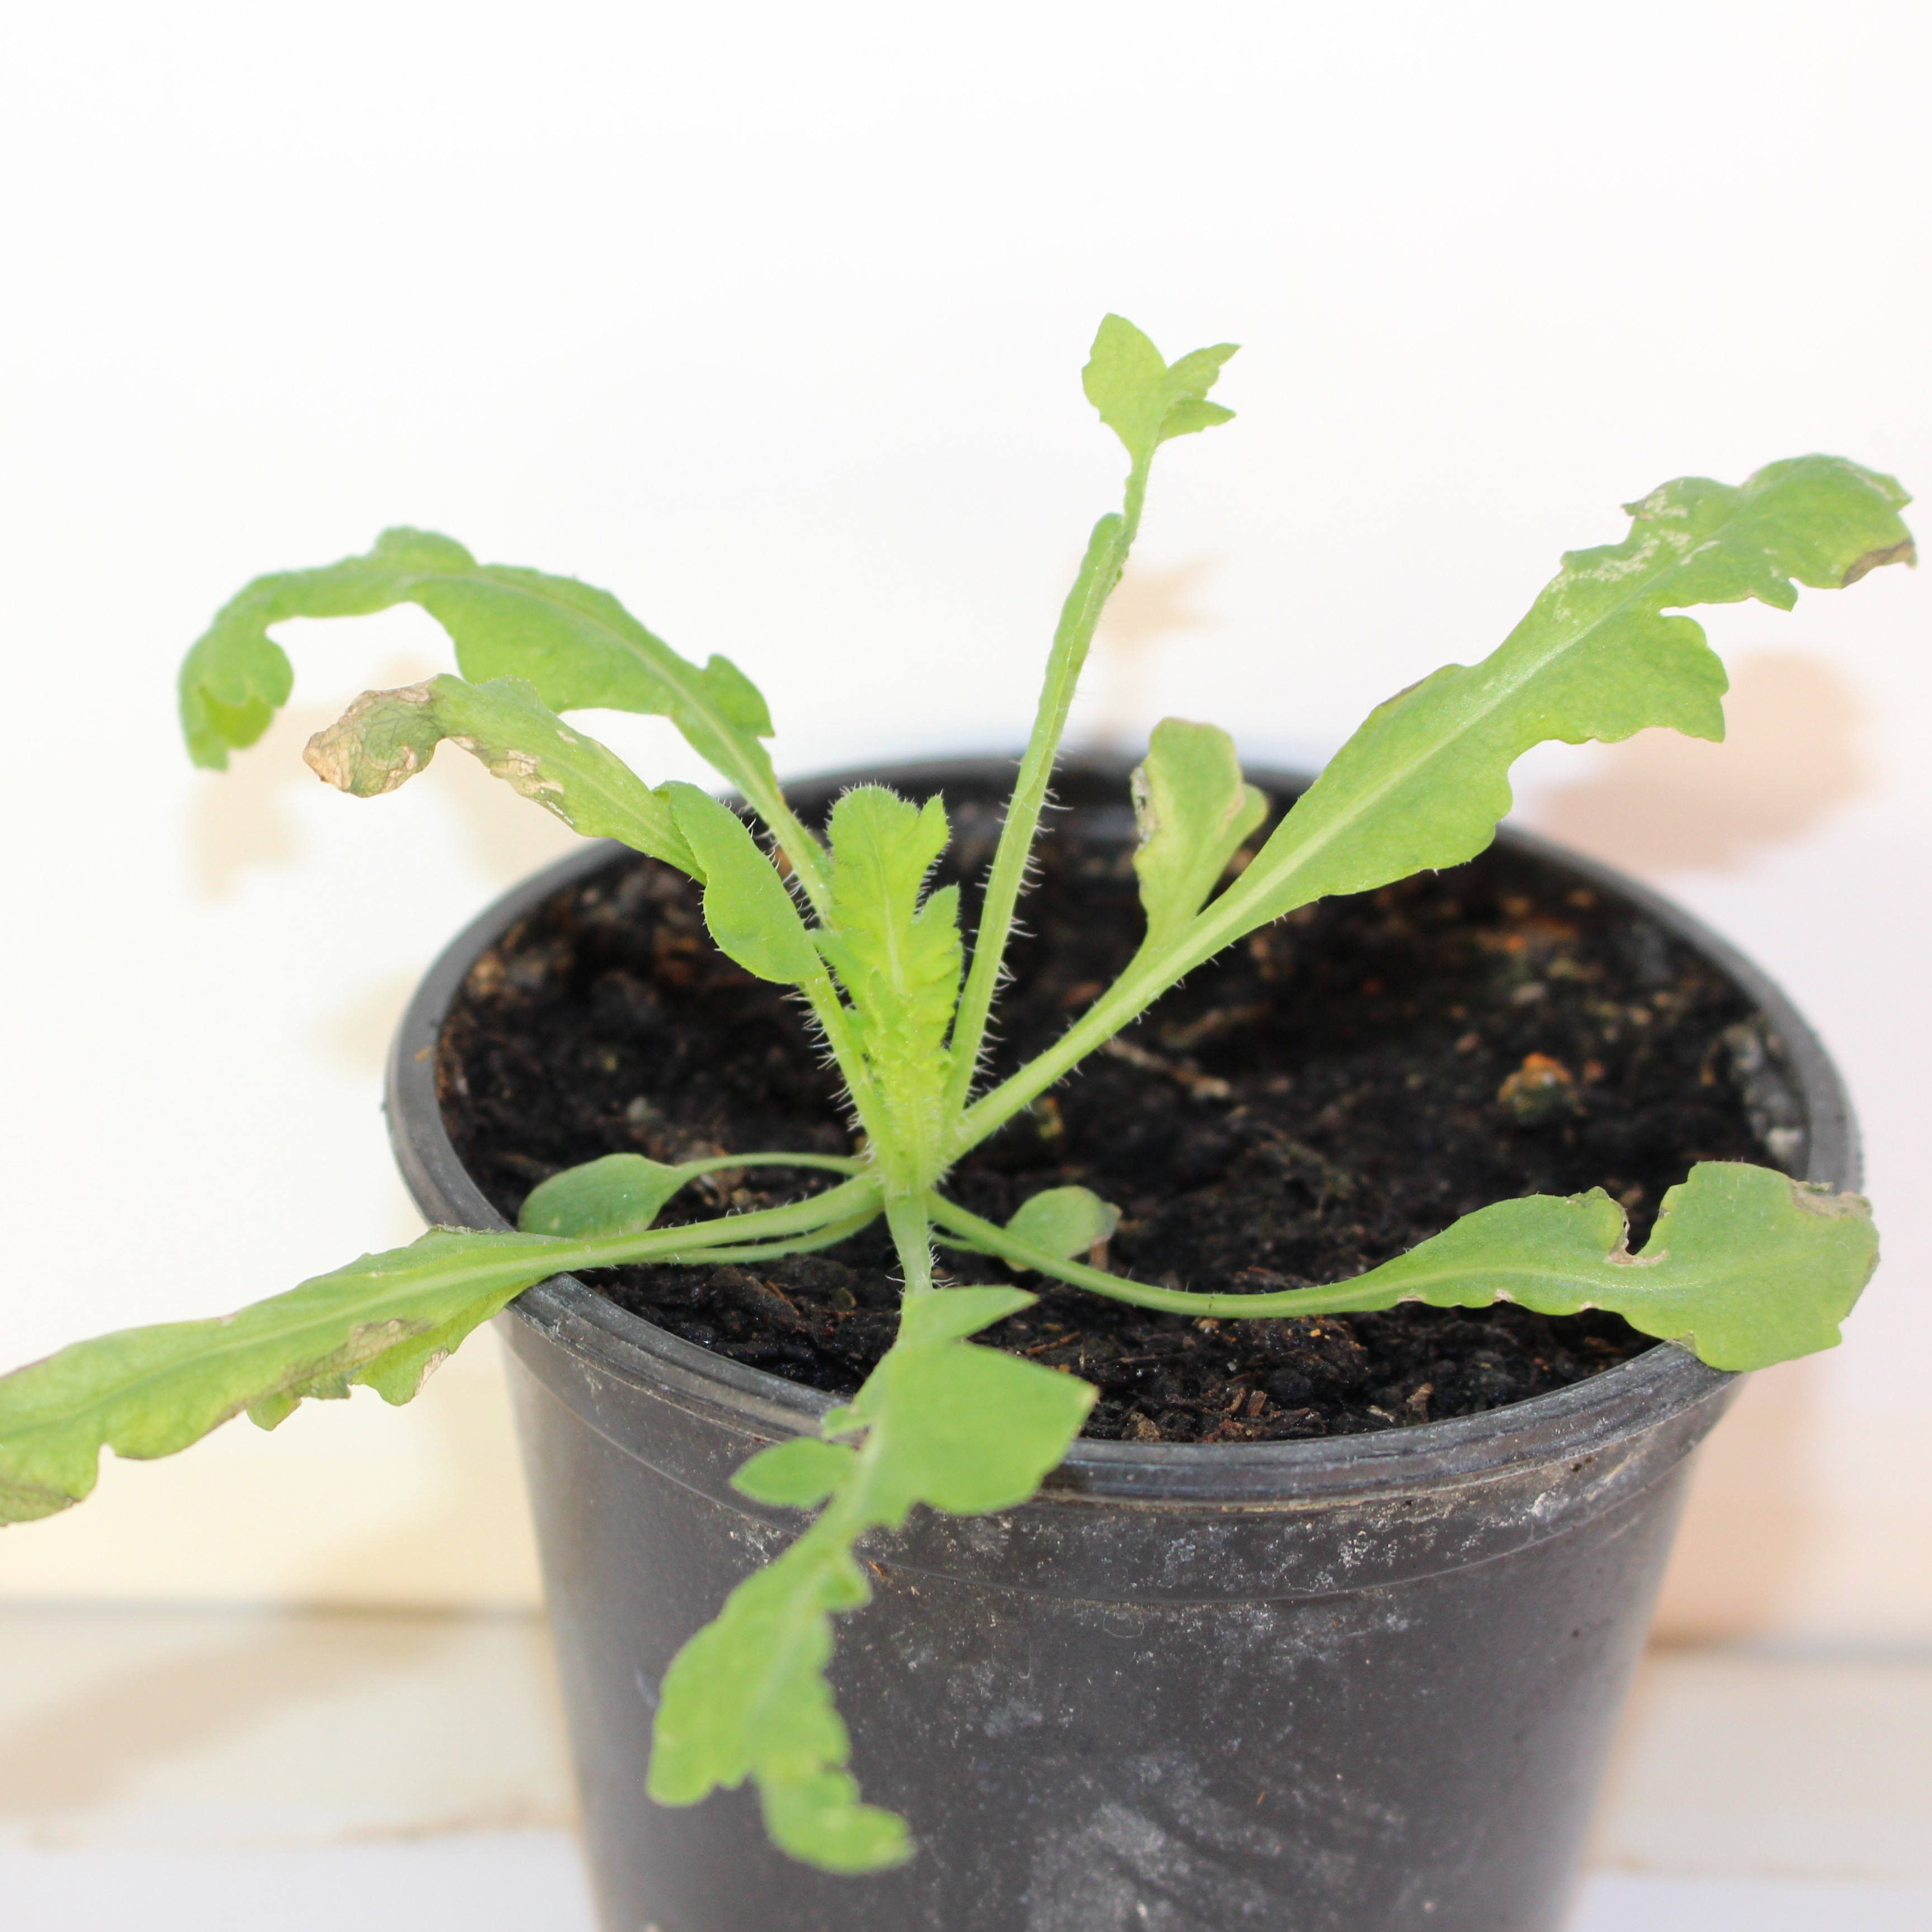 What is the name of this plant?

Papaver rhoeas
